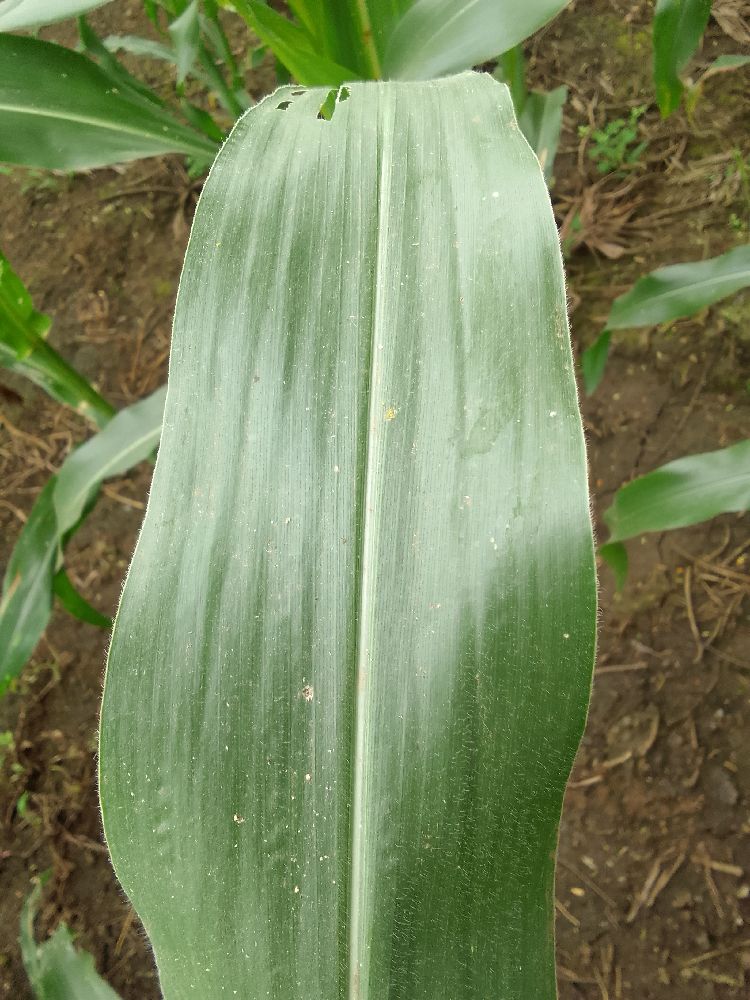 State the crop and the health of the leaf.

maize, healthy
